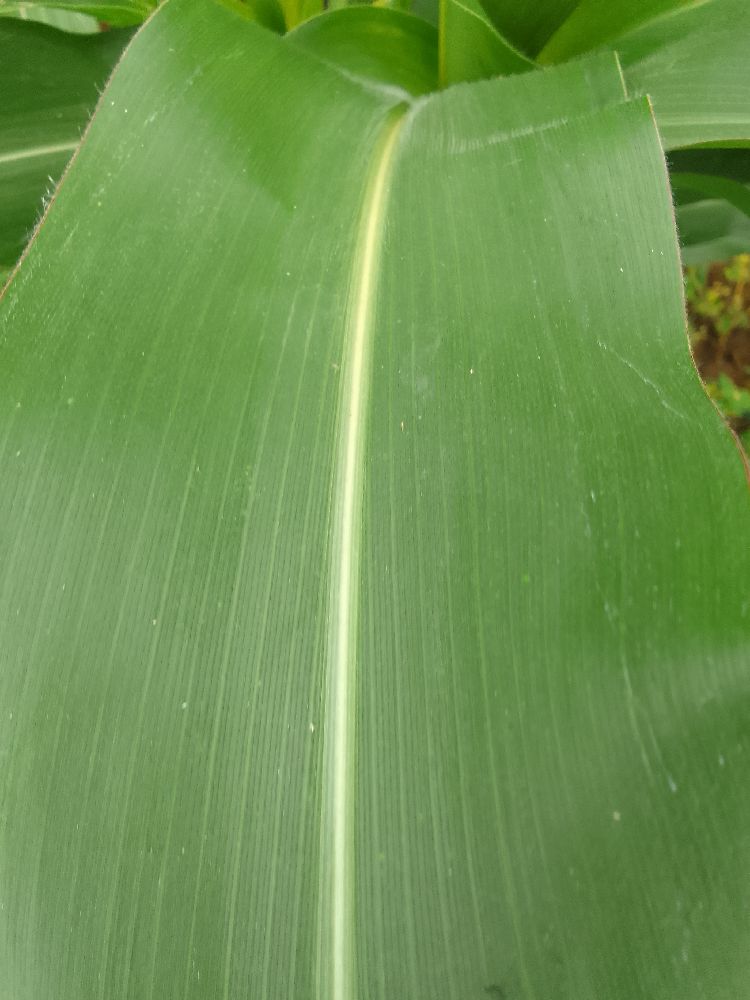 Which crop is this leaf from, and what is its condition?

maize, healthy
